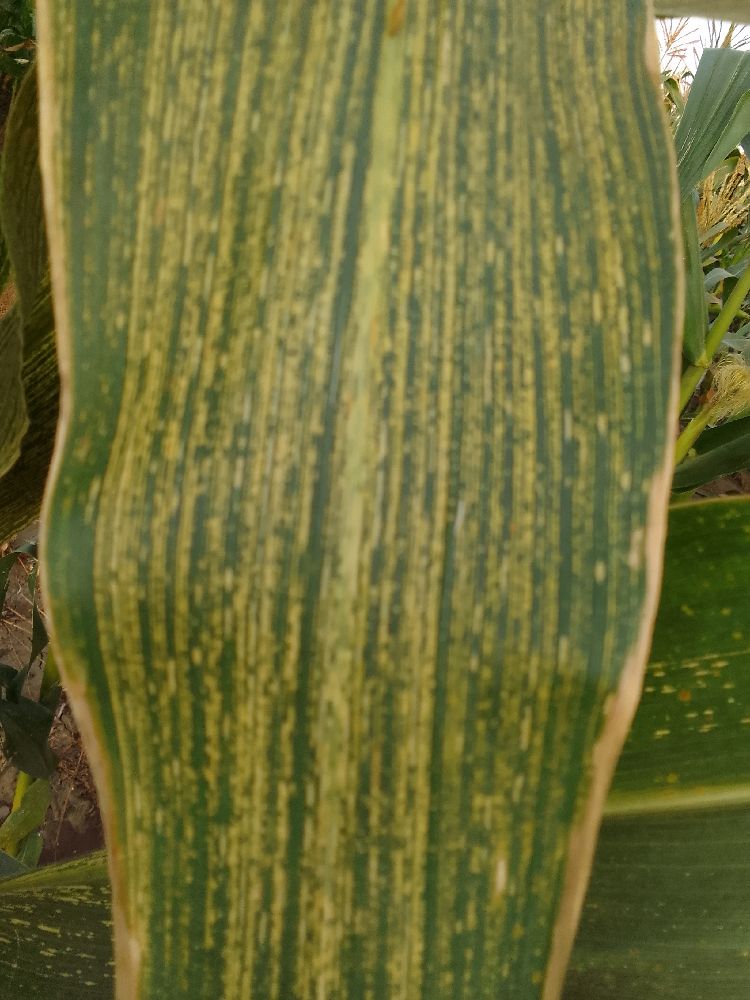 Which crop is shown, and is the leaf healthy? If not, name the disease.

maize, maize streak virus
